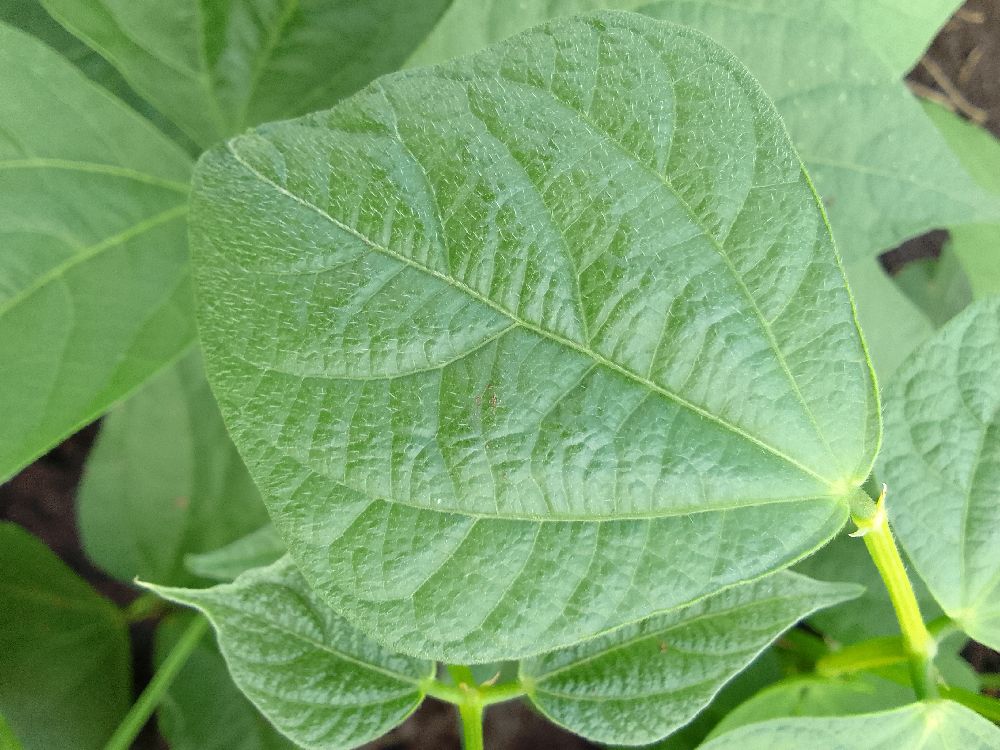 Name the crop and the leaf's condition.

common bean, healthy
